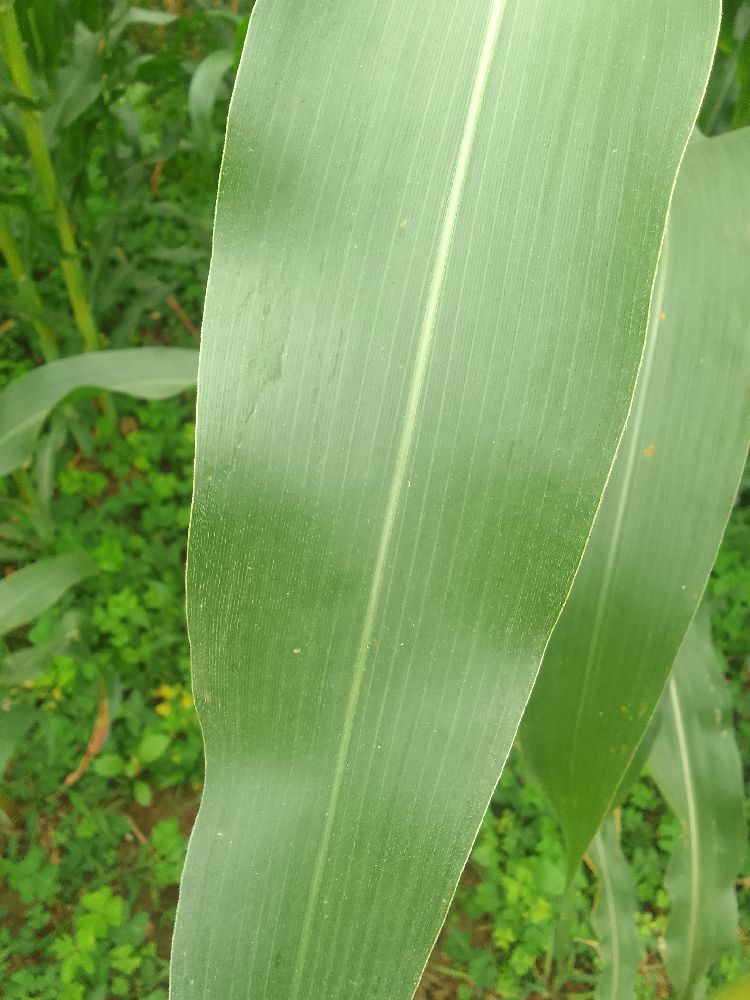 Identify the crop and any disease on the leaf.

maize, healthy
